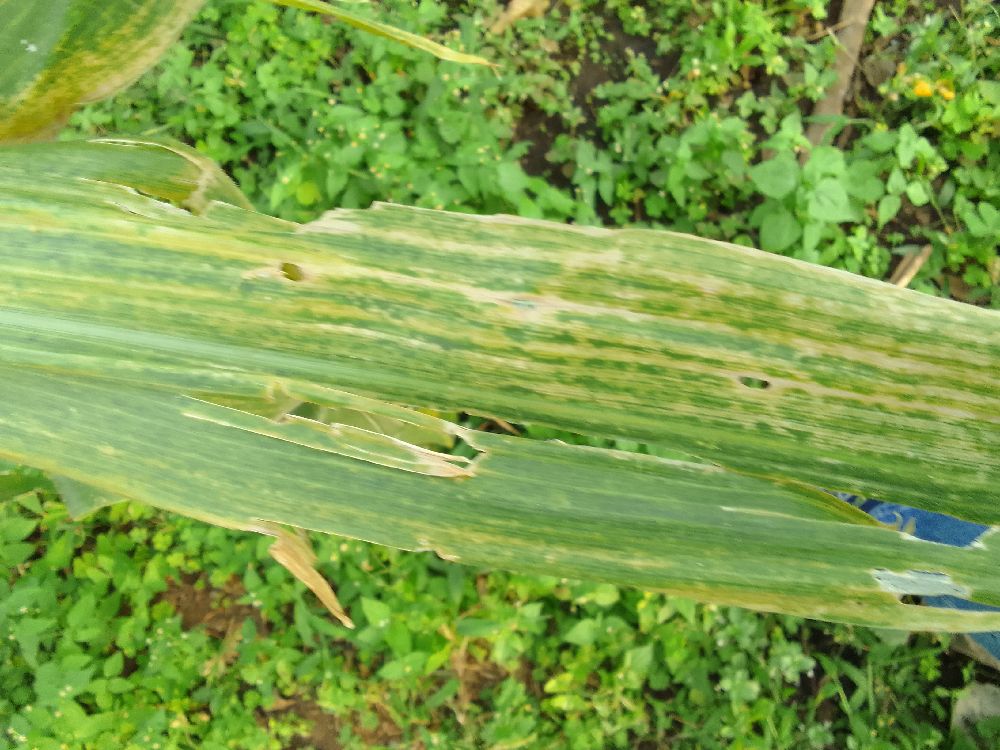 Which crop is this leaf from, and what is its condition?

maize, maize lethal necrosis
